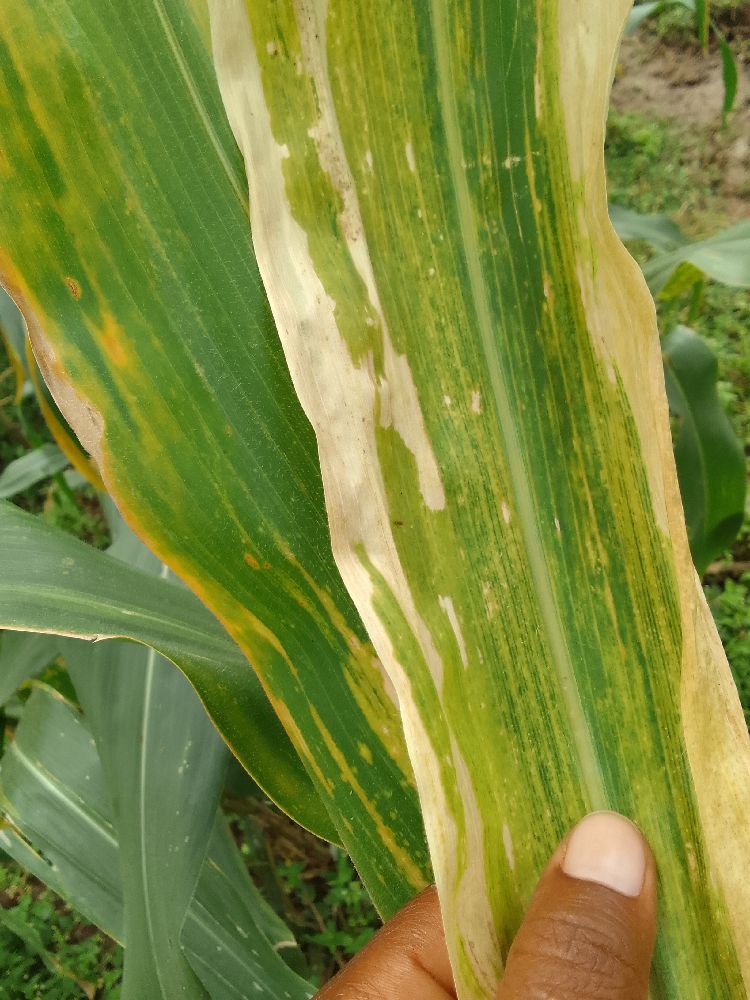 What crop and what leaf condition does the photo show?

maize, maize lethal necrosis
